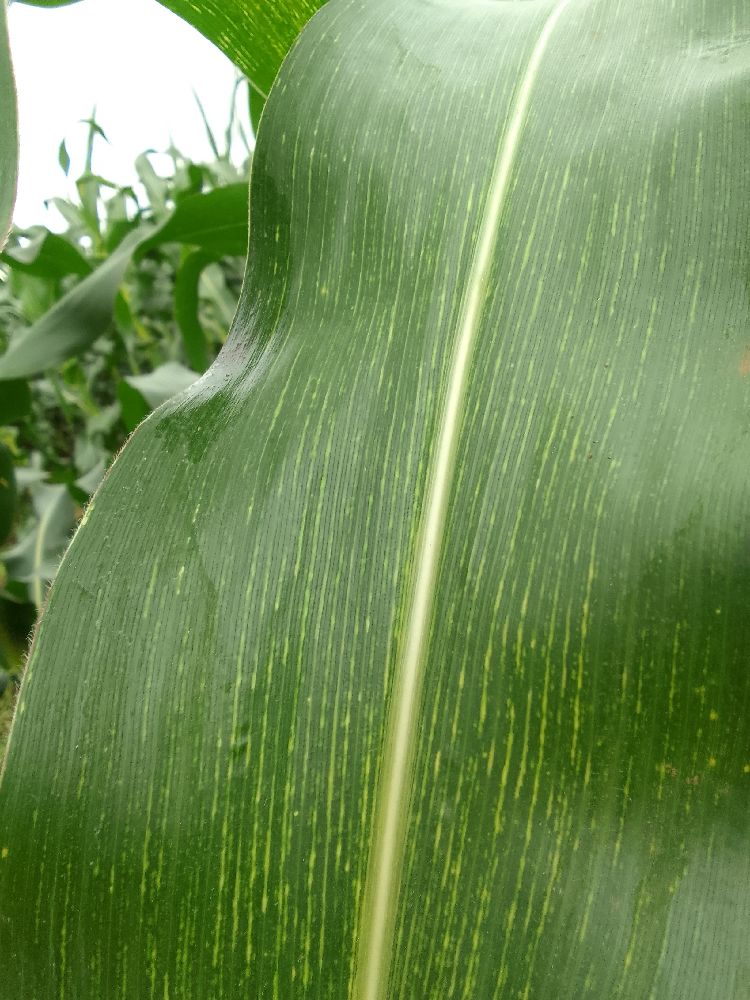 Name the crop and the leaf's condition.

maize, maize streak virus
